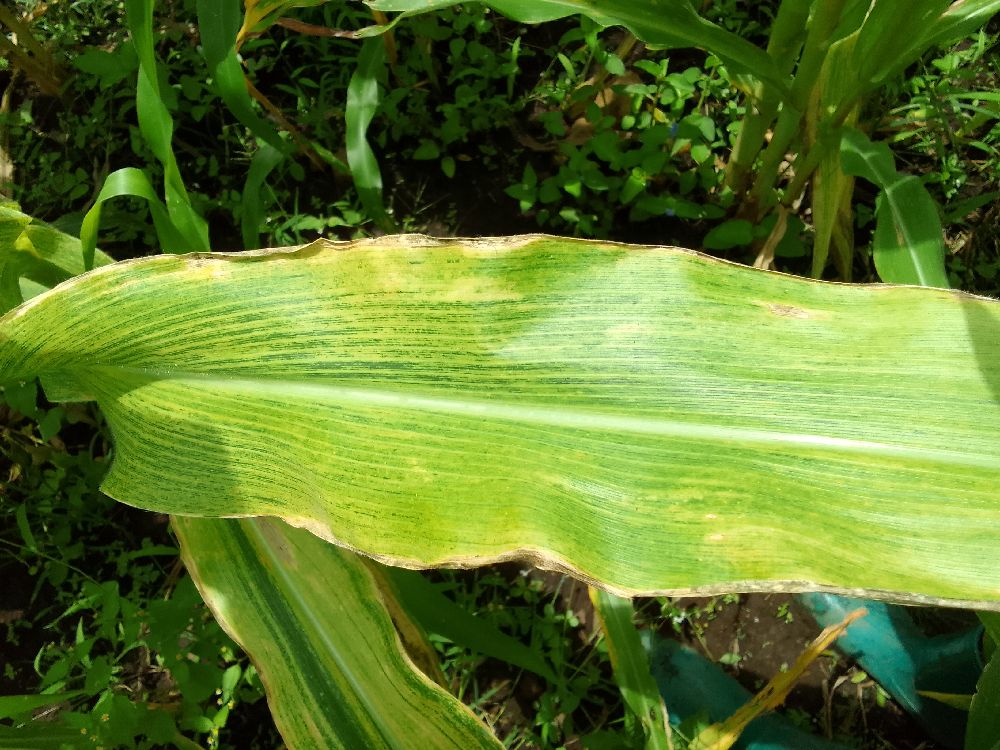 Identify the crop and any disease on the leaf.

maize, maize lethal necrosis
